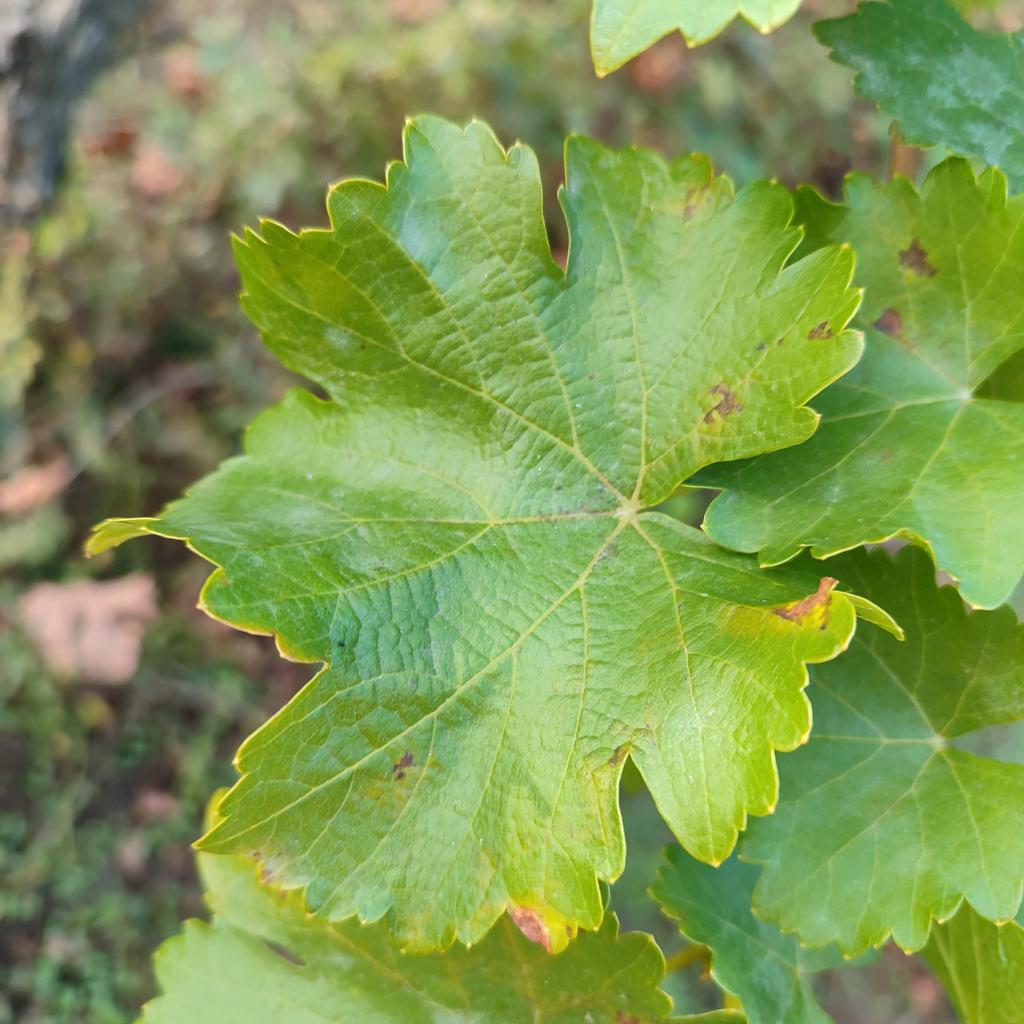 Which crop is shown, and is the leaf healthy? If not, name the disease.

grapevine, powdery mildew
